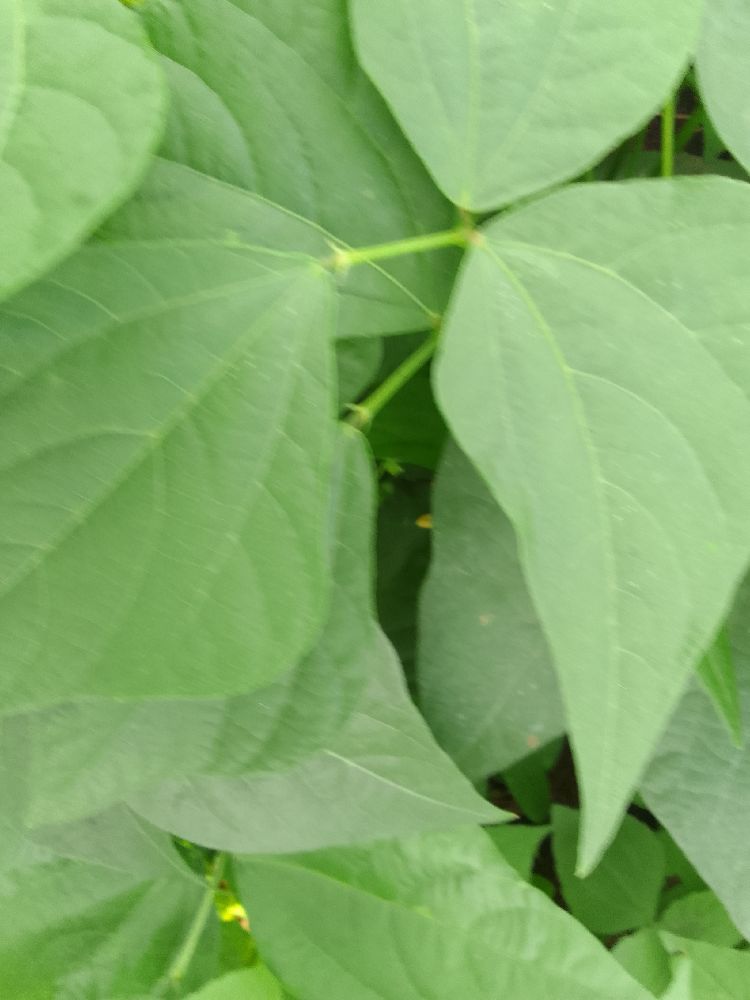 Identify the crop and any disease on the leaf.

common bean, healthy
